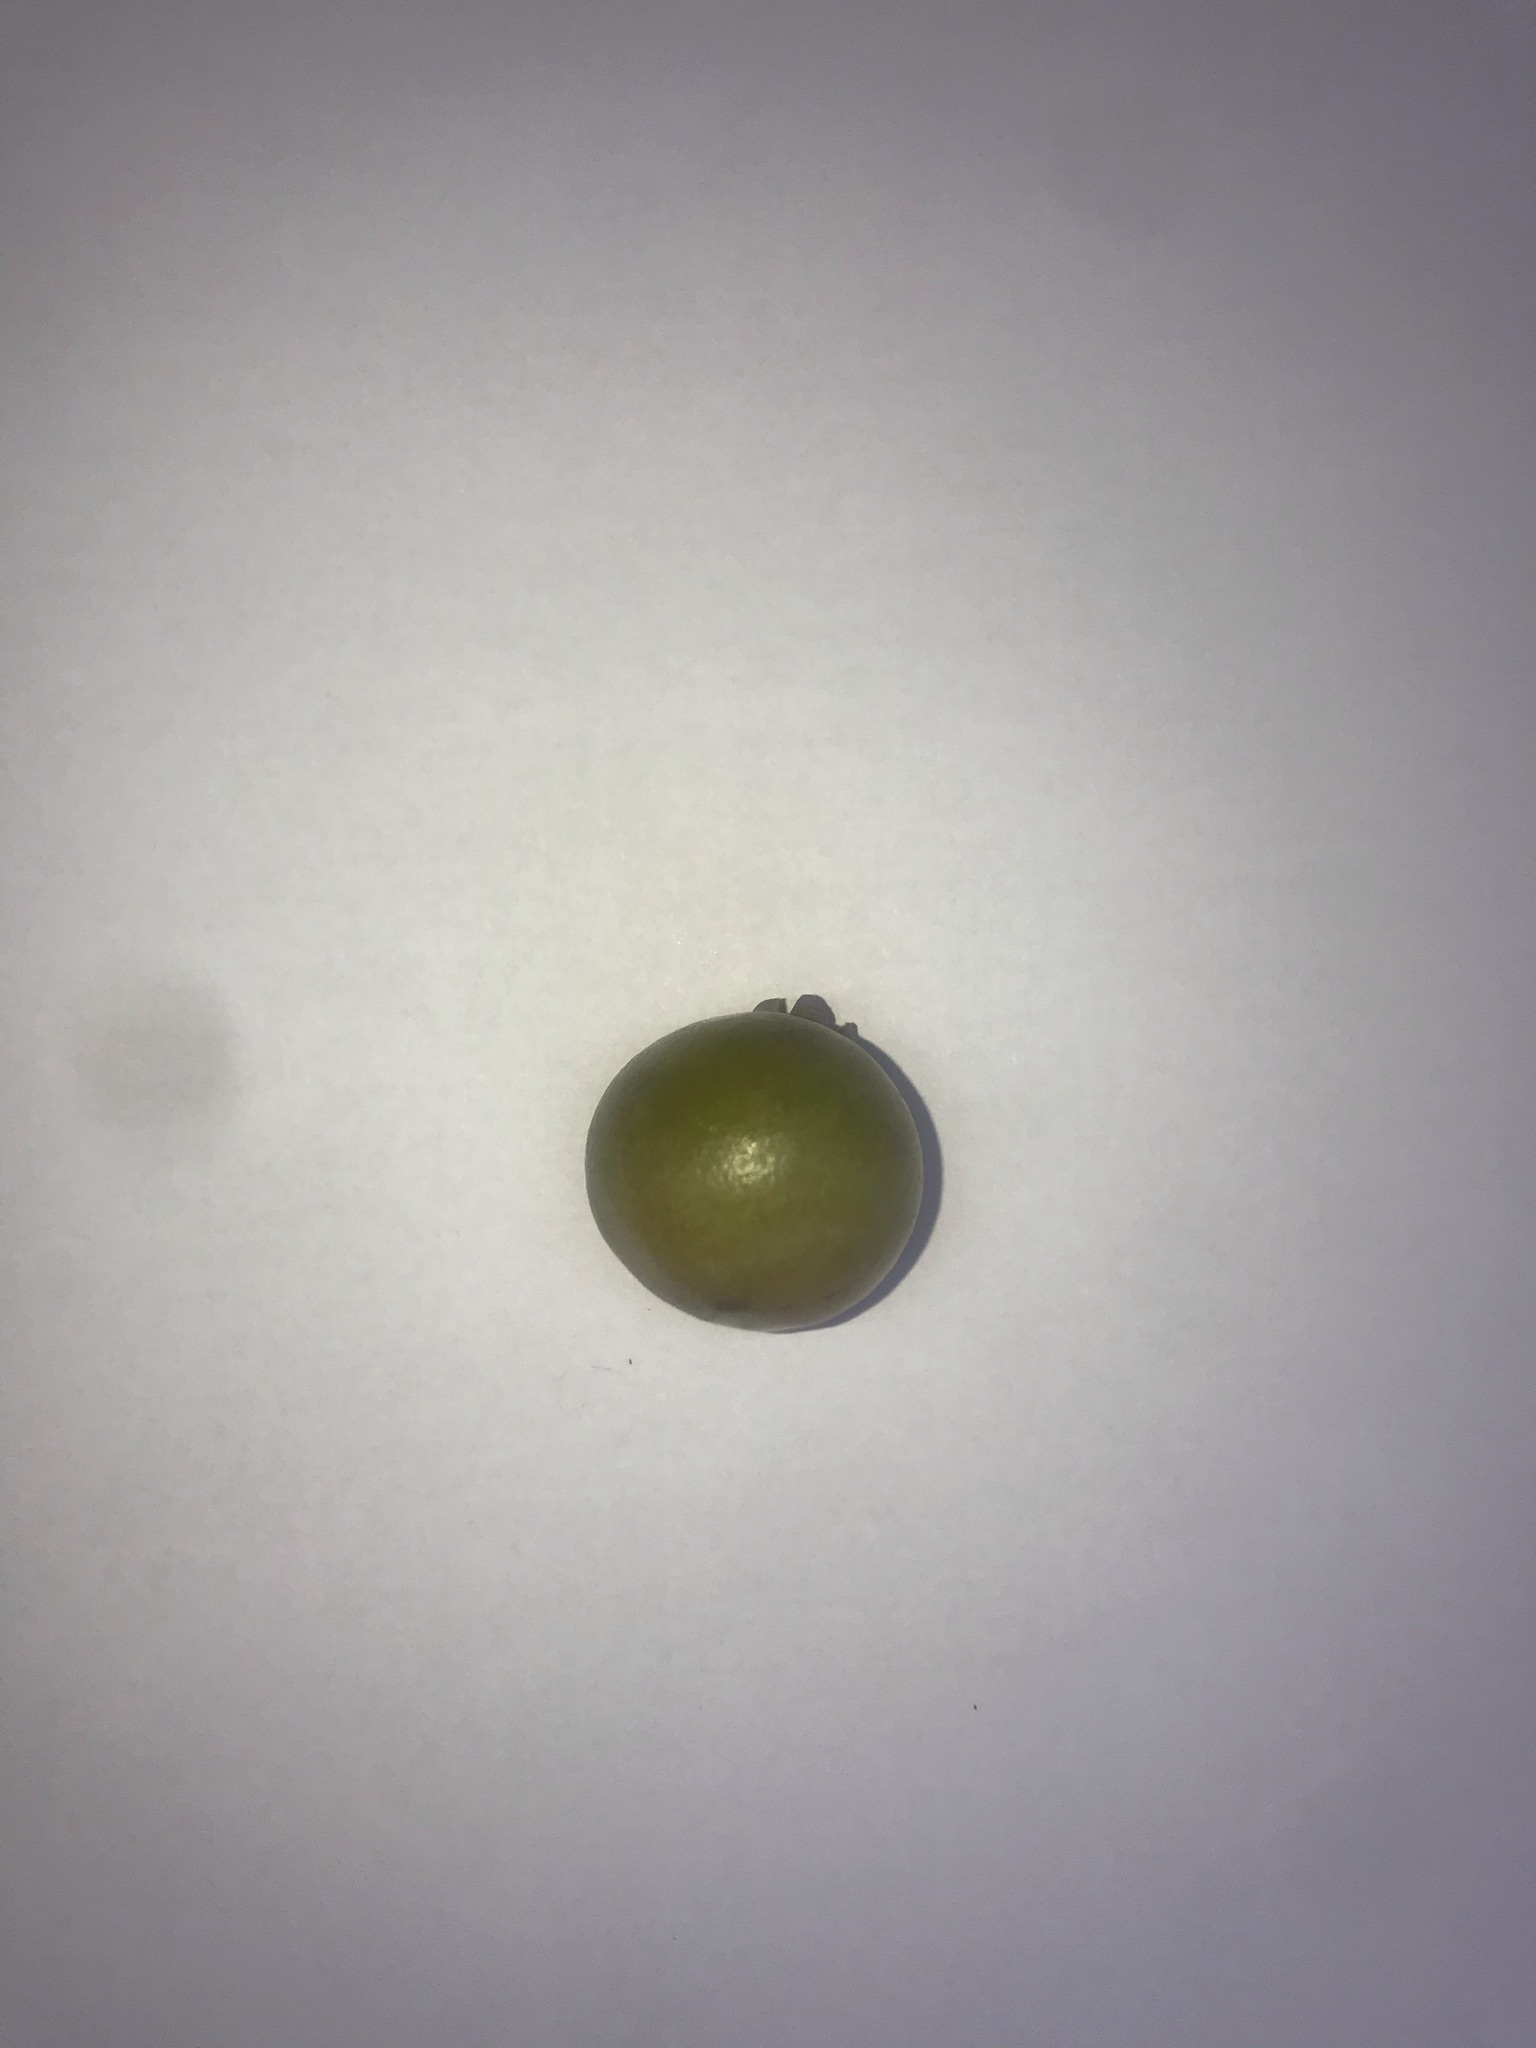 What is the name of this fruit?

gabiroba
